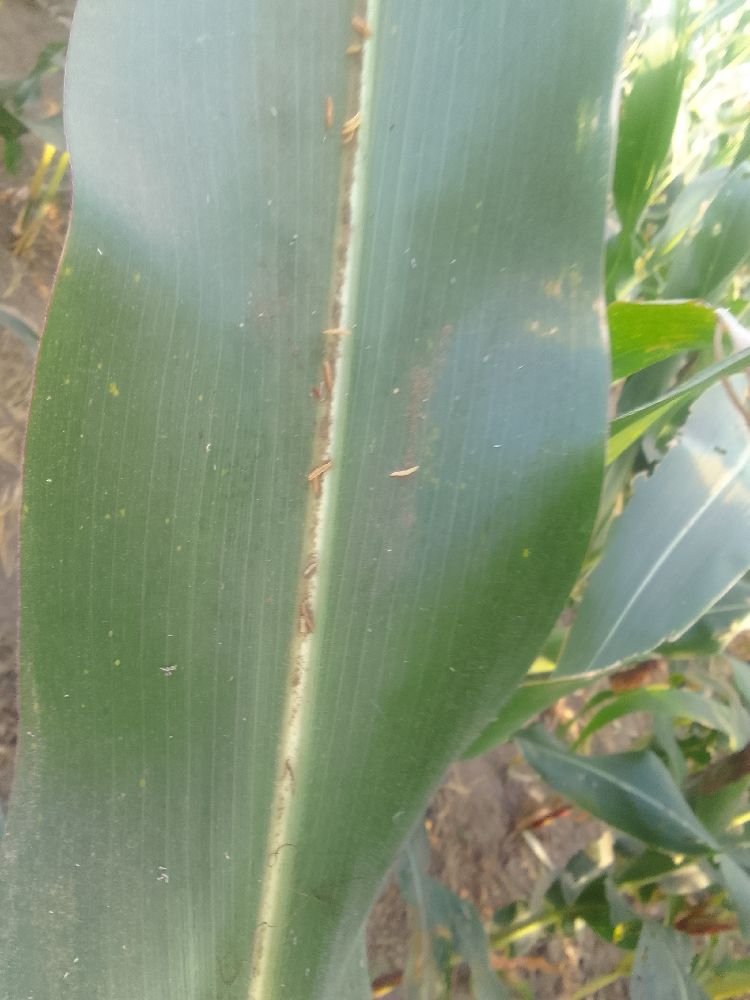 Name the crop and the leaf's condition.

maize, healthy
